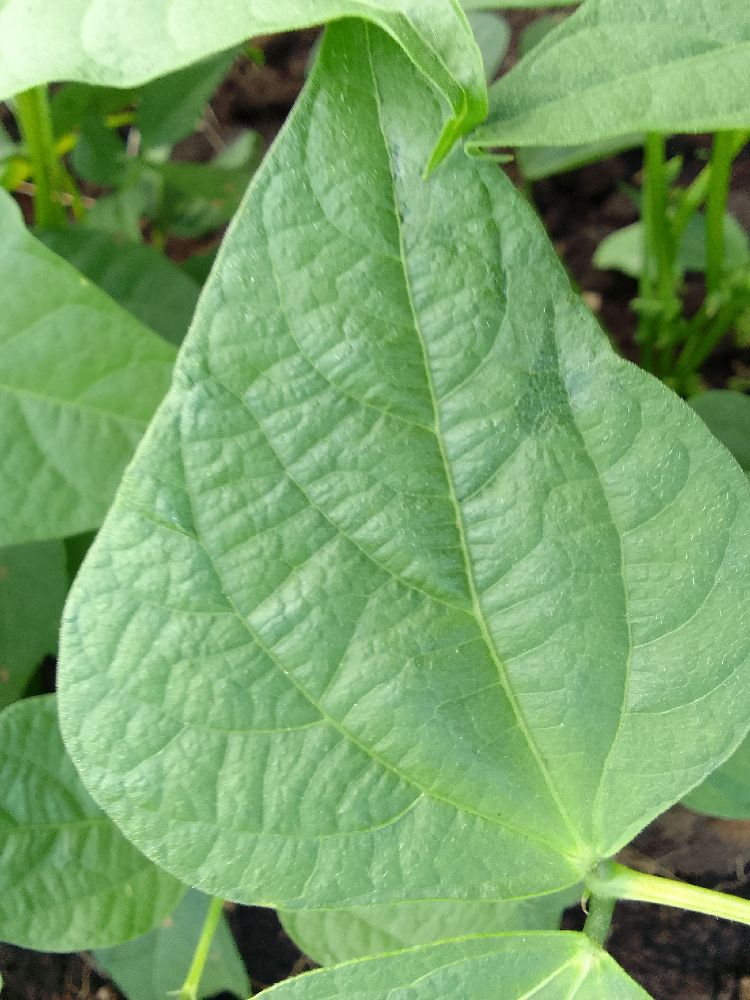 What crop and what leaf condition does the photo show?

common bean, healthy
